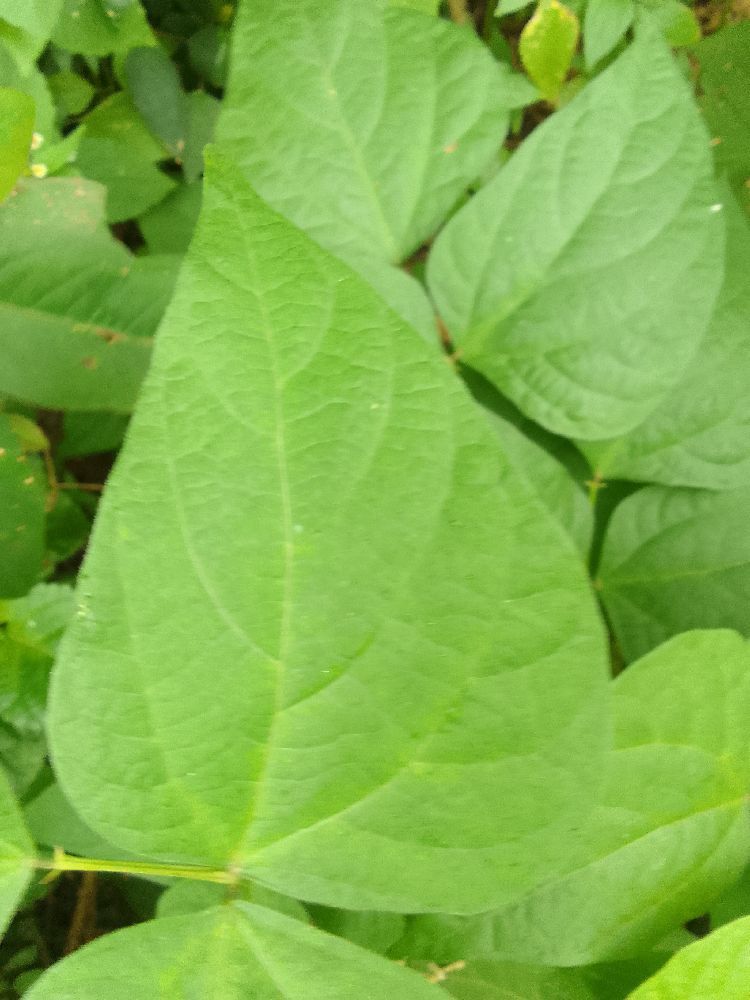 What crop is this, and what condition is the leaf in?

common bean, healthy
